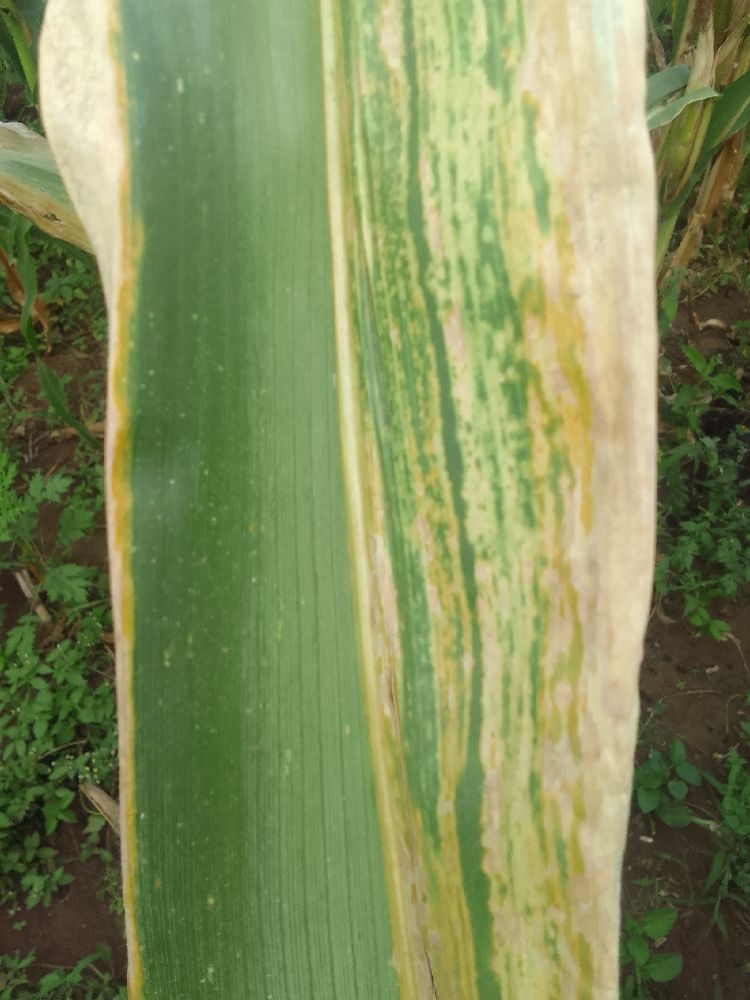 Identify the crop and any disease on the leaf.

maize, maize lethal necrosis
